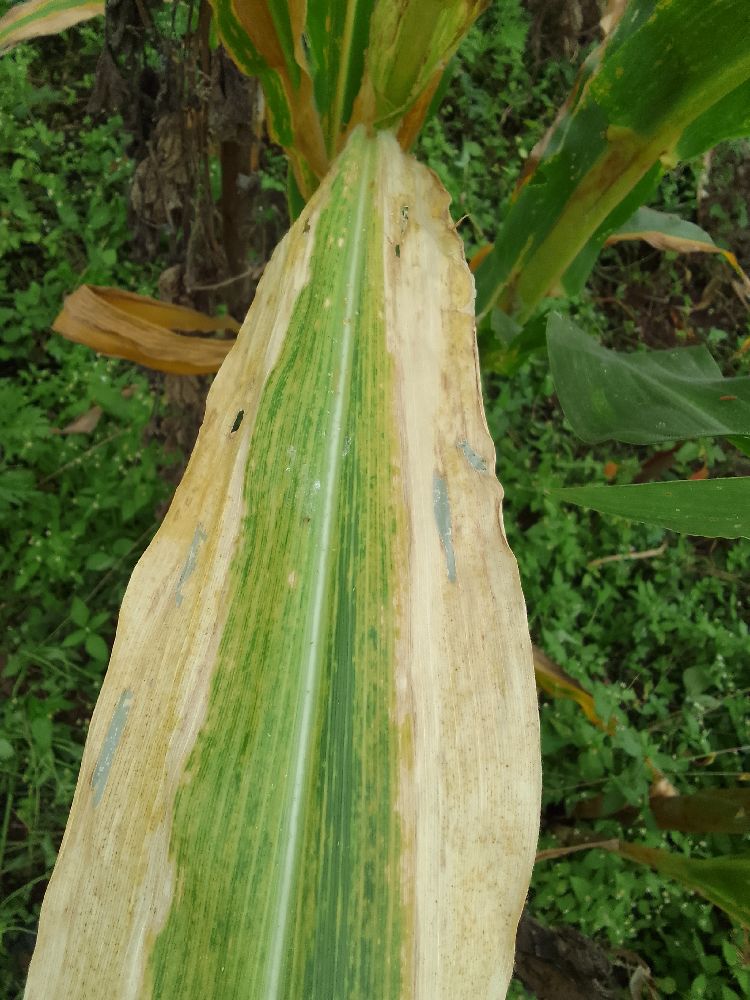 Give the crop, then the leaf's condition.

maize, maize lethal necrosis
